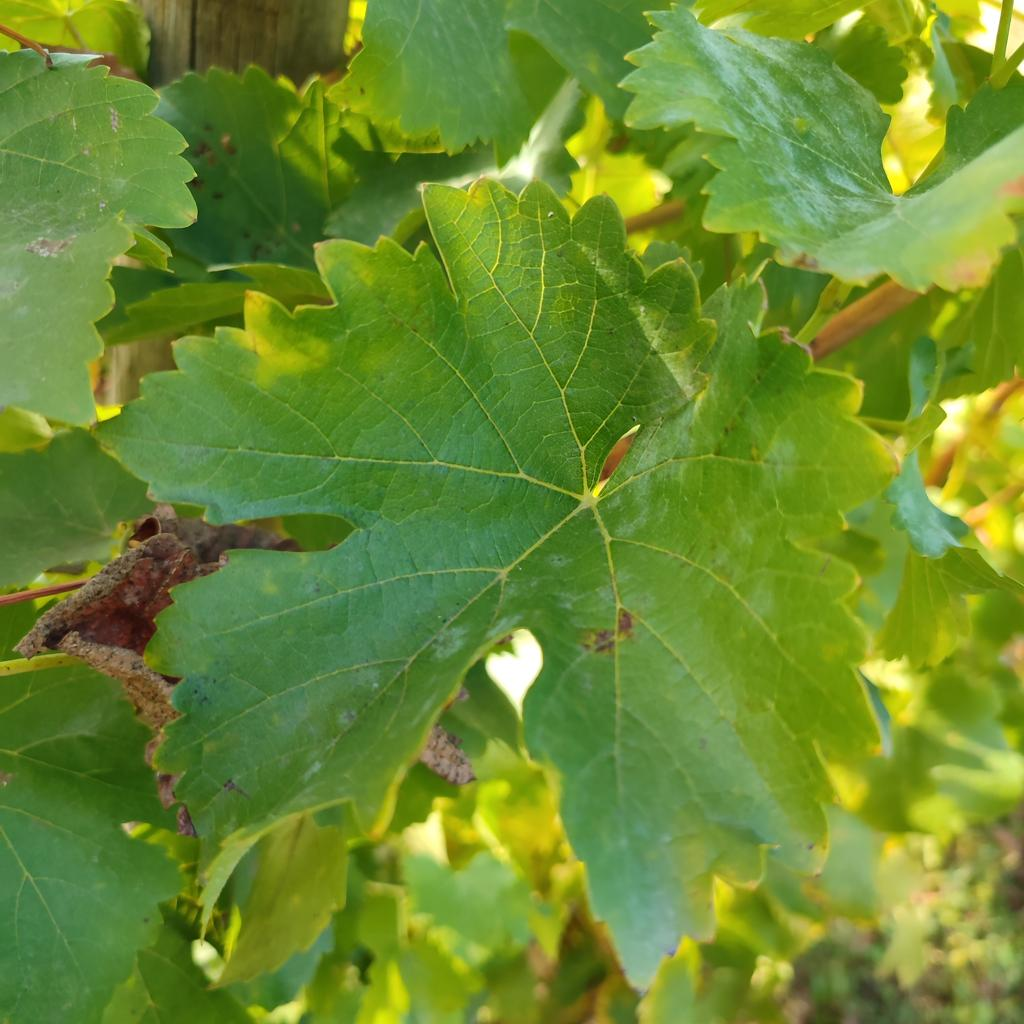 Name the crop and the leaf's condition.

grapevine, powdery mildew
